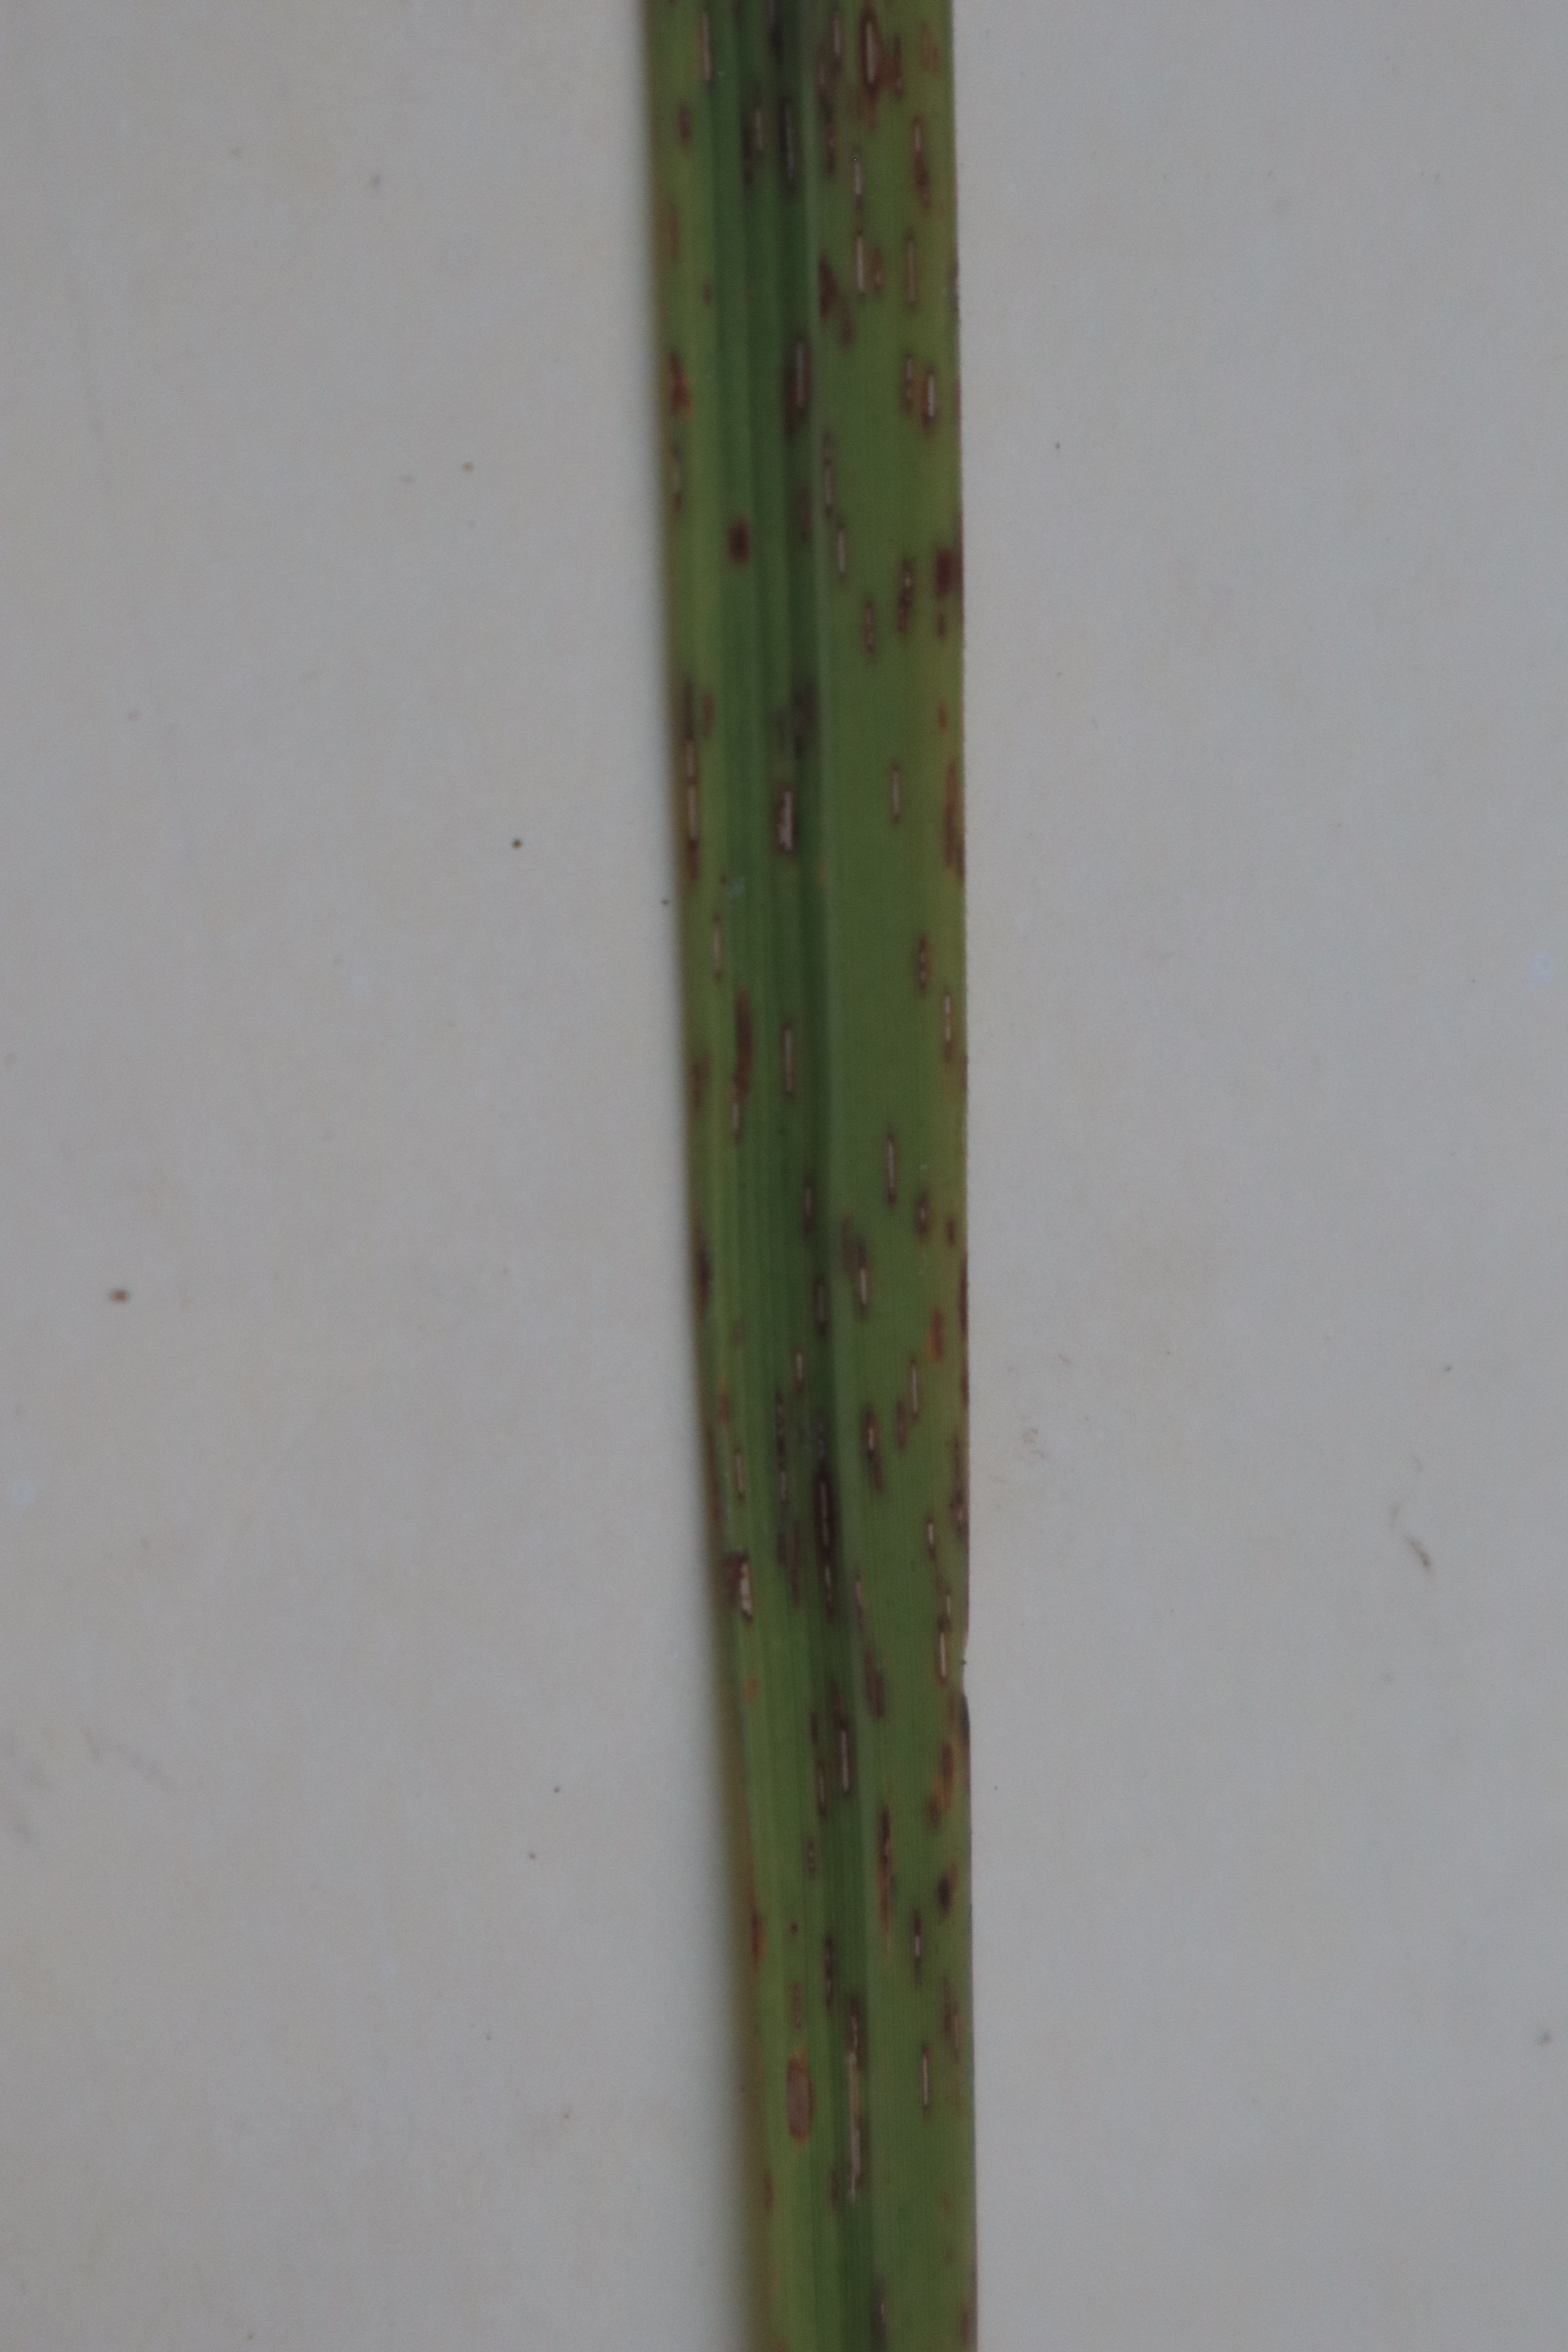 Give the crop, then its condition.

rice, brown spots
